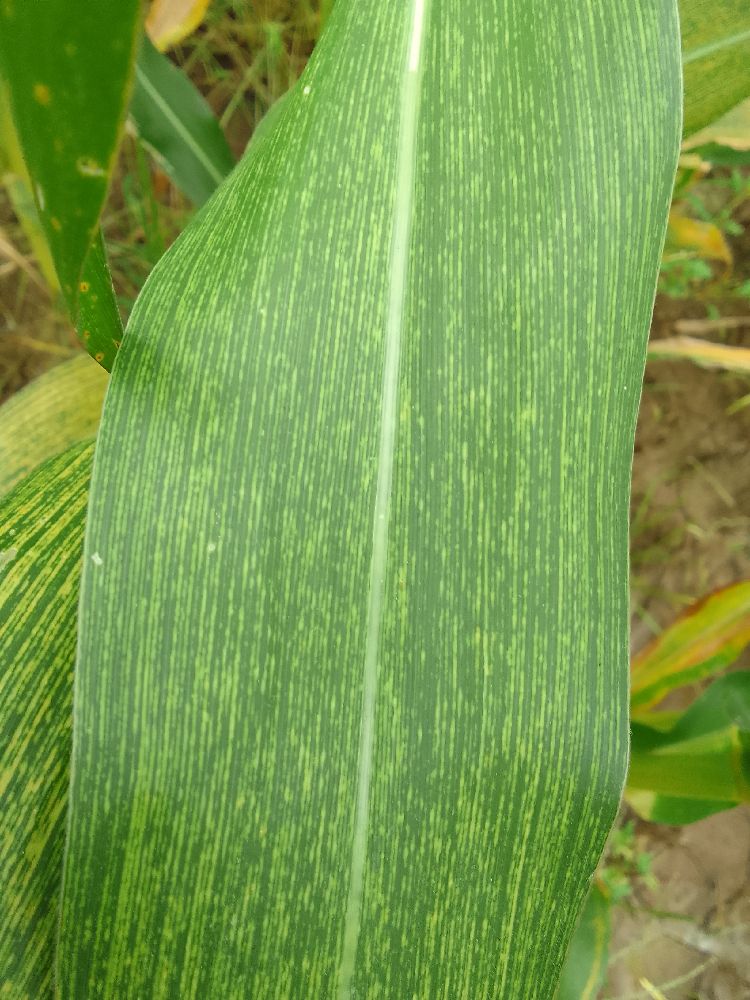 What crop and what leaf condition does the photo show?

maize, maize streak virus
